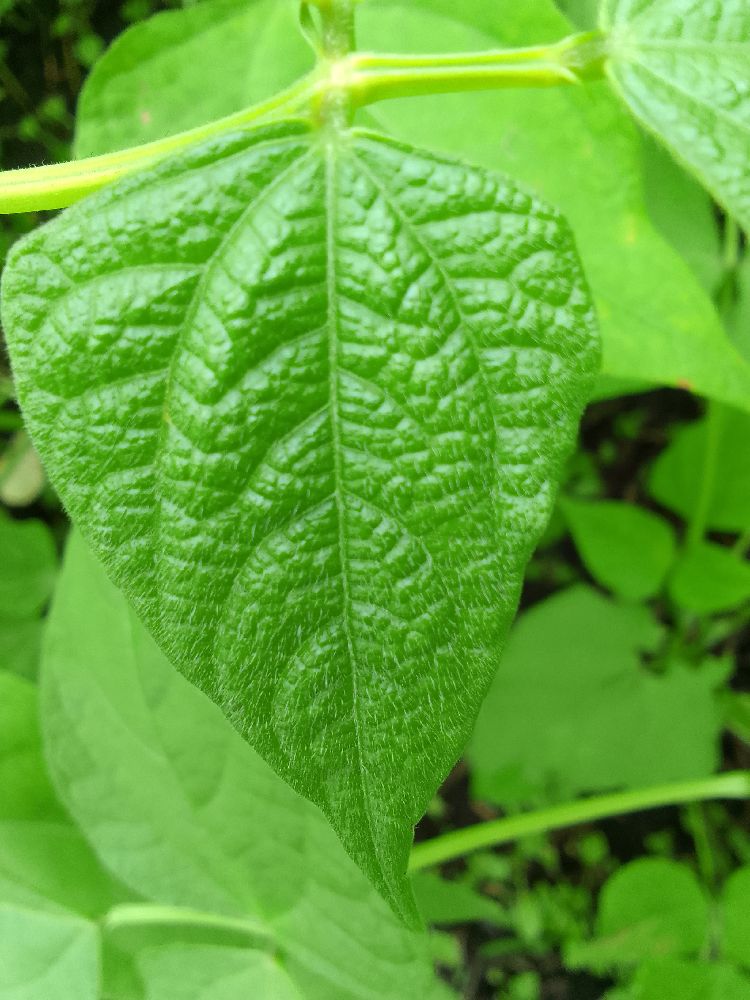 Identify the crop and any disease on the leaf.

common bean, healthy
